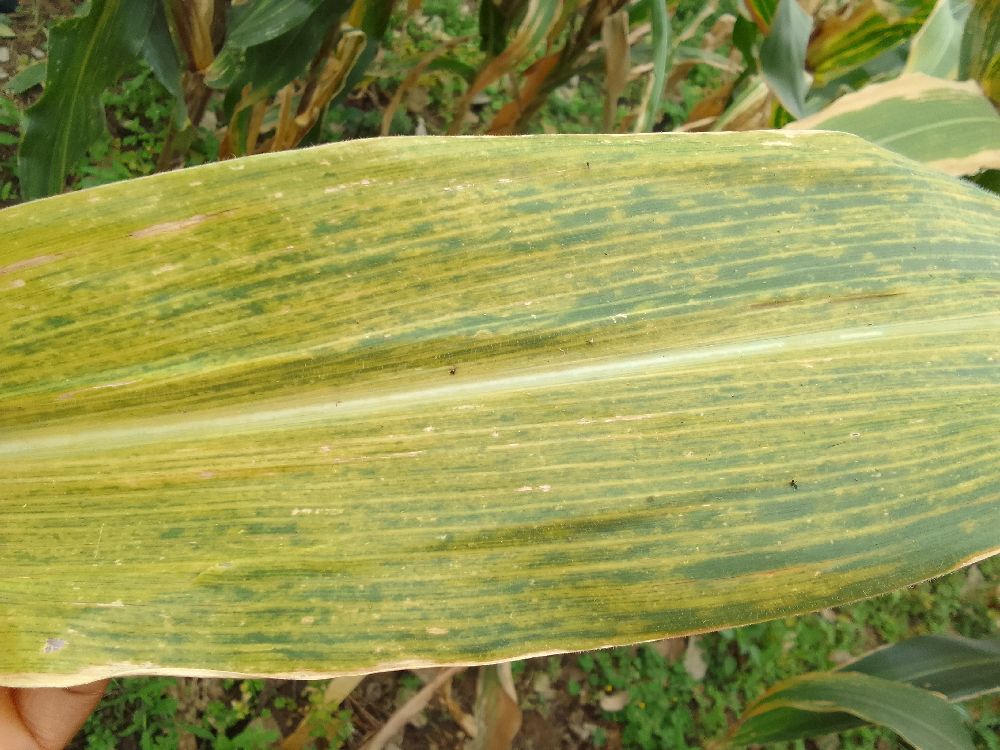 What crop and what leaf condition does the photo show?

maize, maize lethal necrosis
